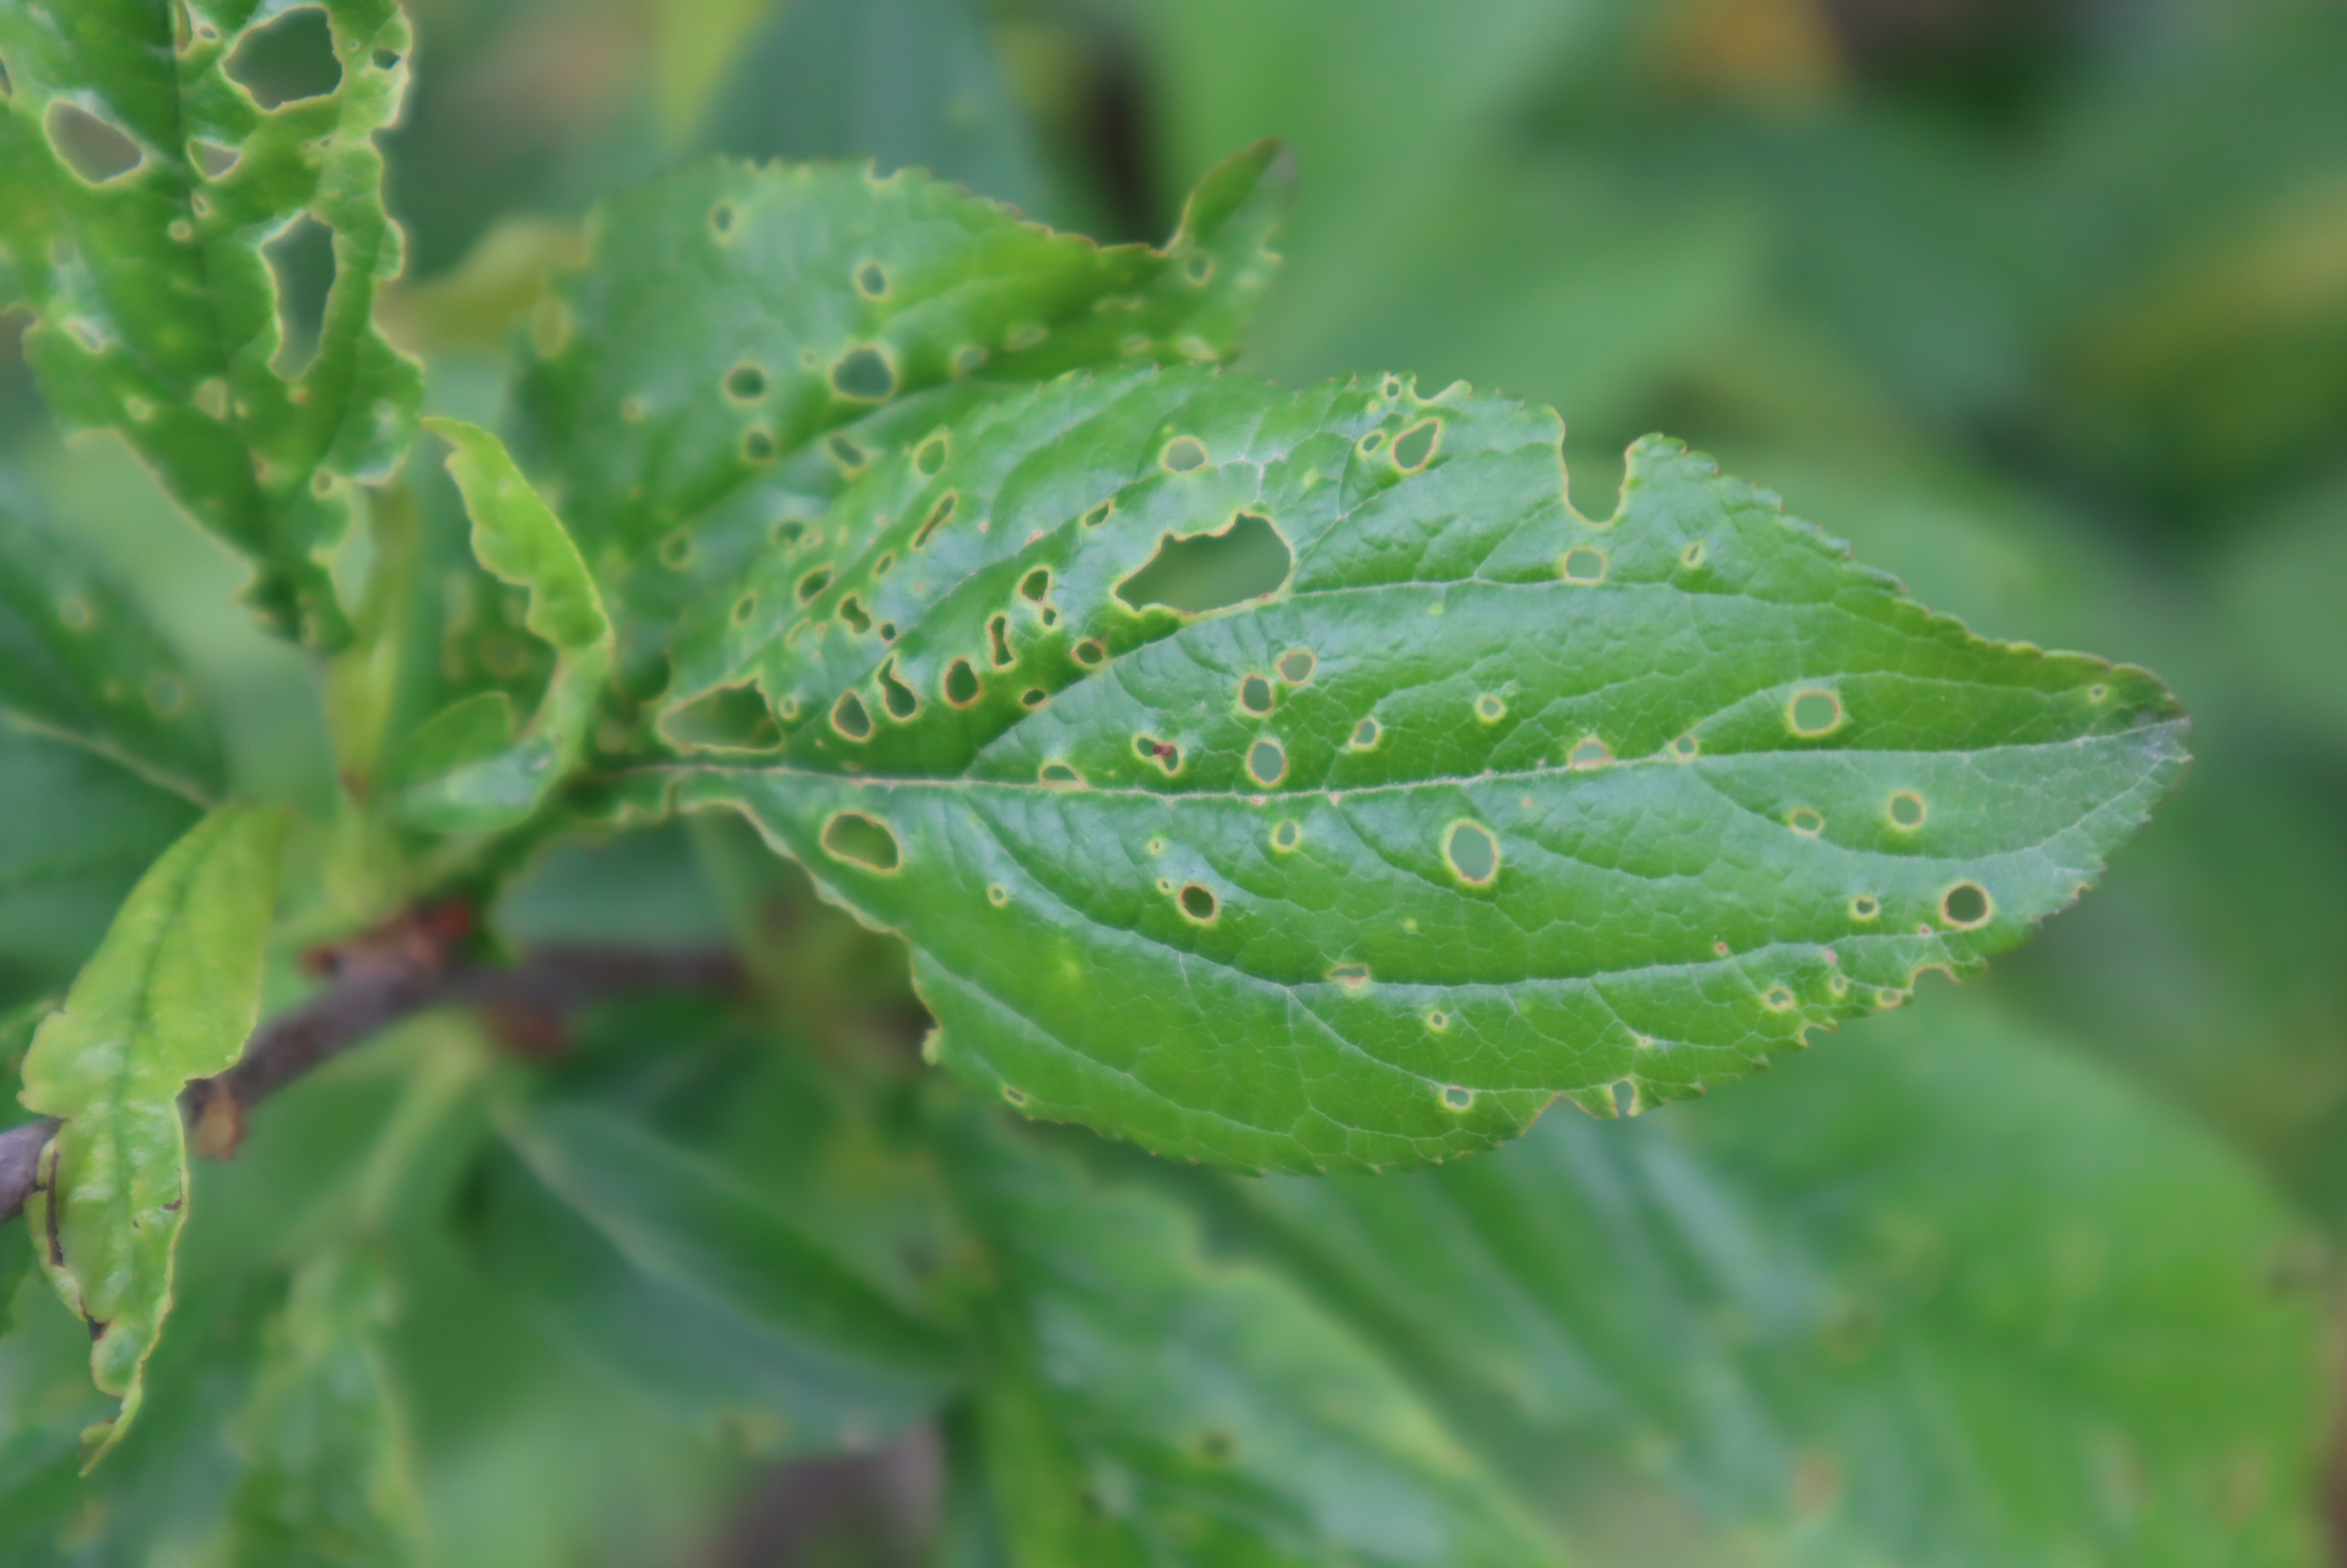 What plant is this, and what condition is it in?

plum, bacterial spot
